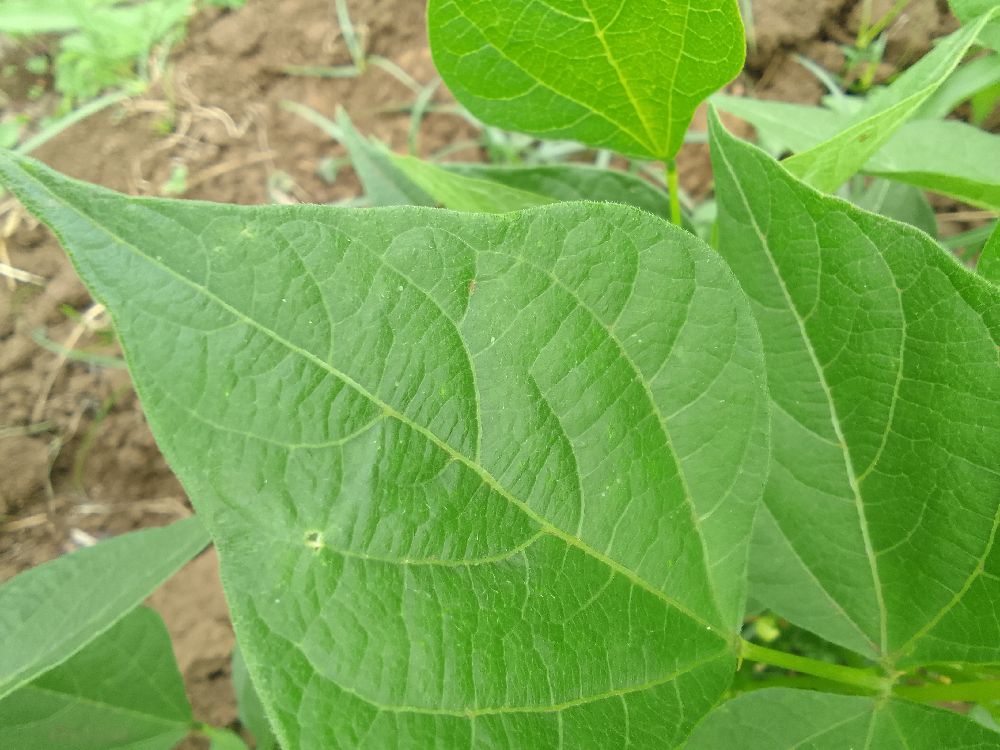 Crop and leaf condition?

common bean, healthy
